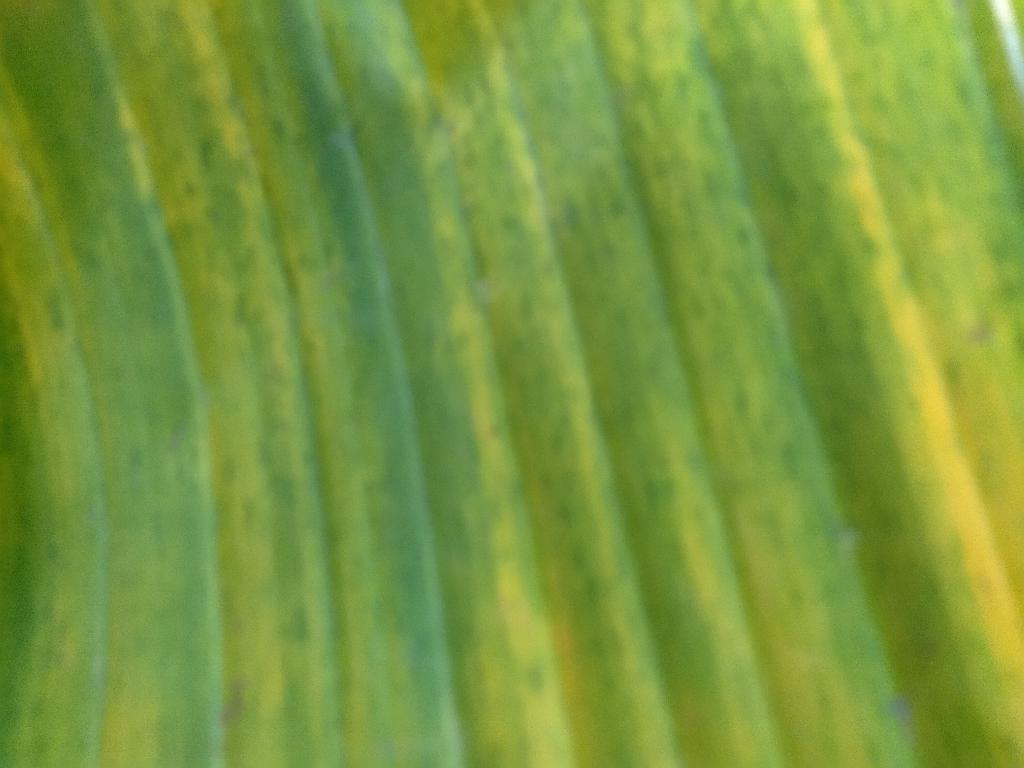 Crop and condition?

banana, fusarium wilt race 1
